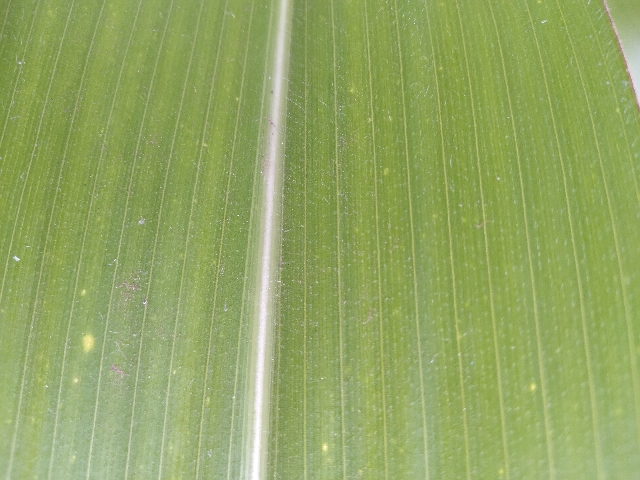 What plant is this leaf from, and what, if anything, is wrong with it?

maize, healthy
